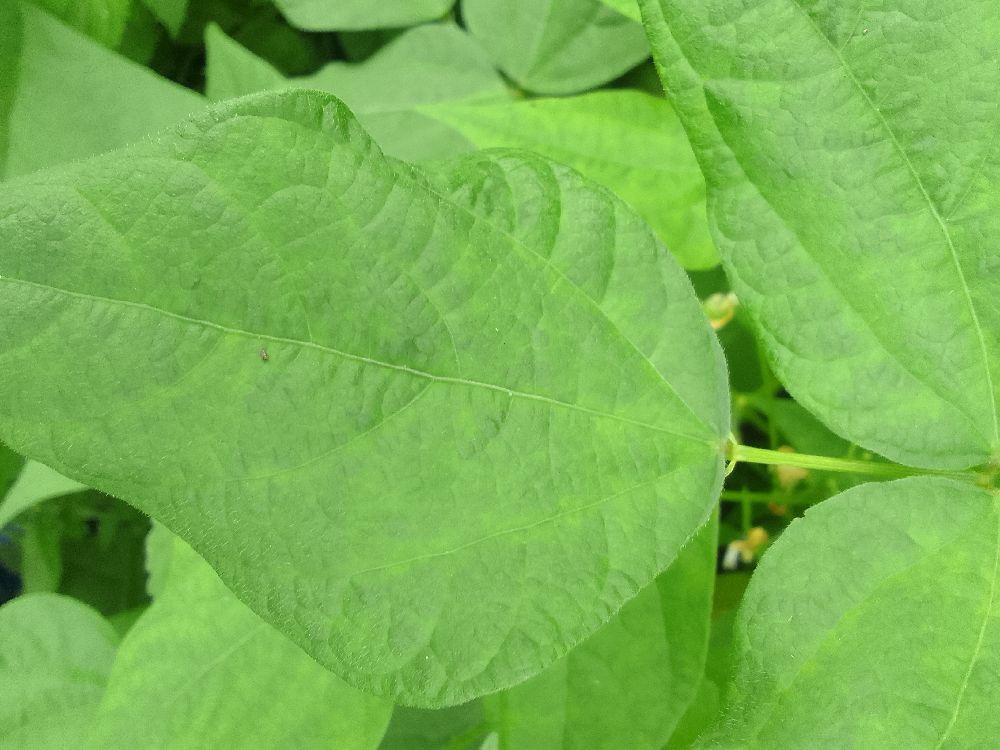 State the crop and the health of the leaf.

common bean, healthy
